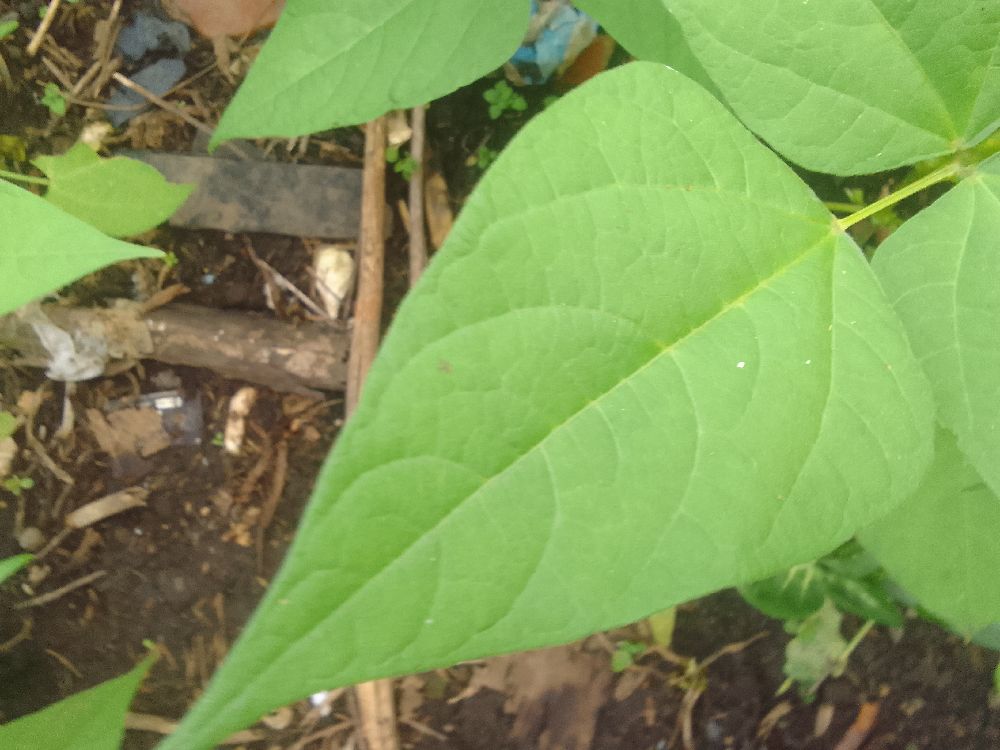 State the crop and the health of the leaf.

common bean, healthy
